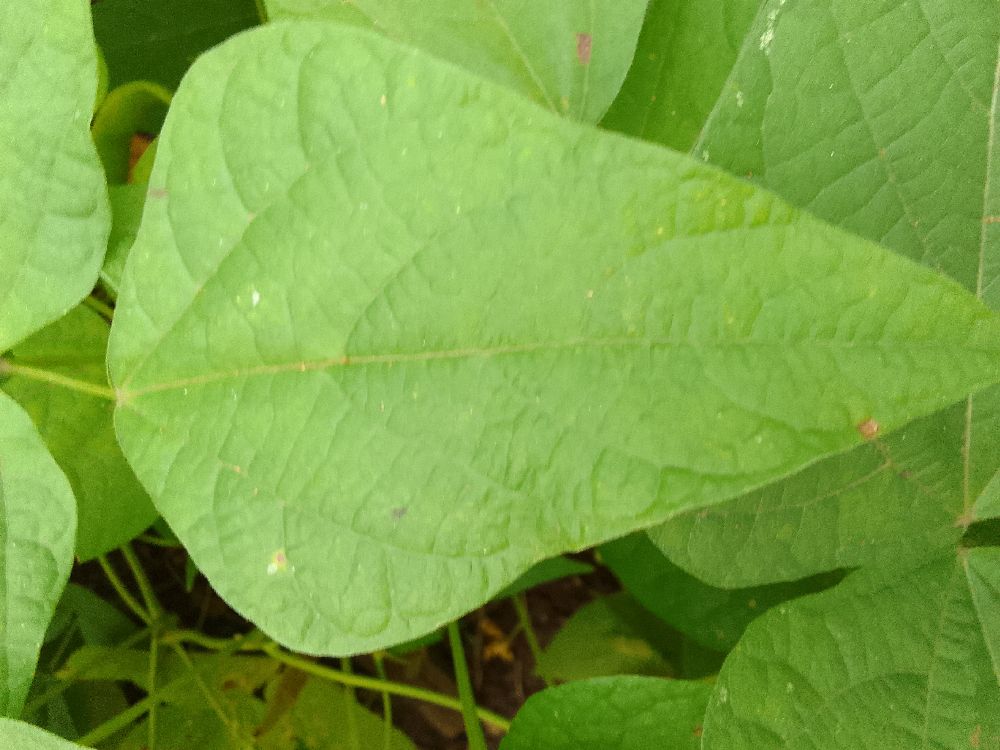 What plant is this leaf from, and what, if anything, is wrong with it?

common bean, healthy
